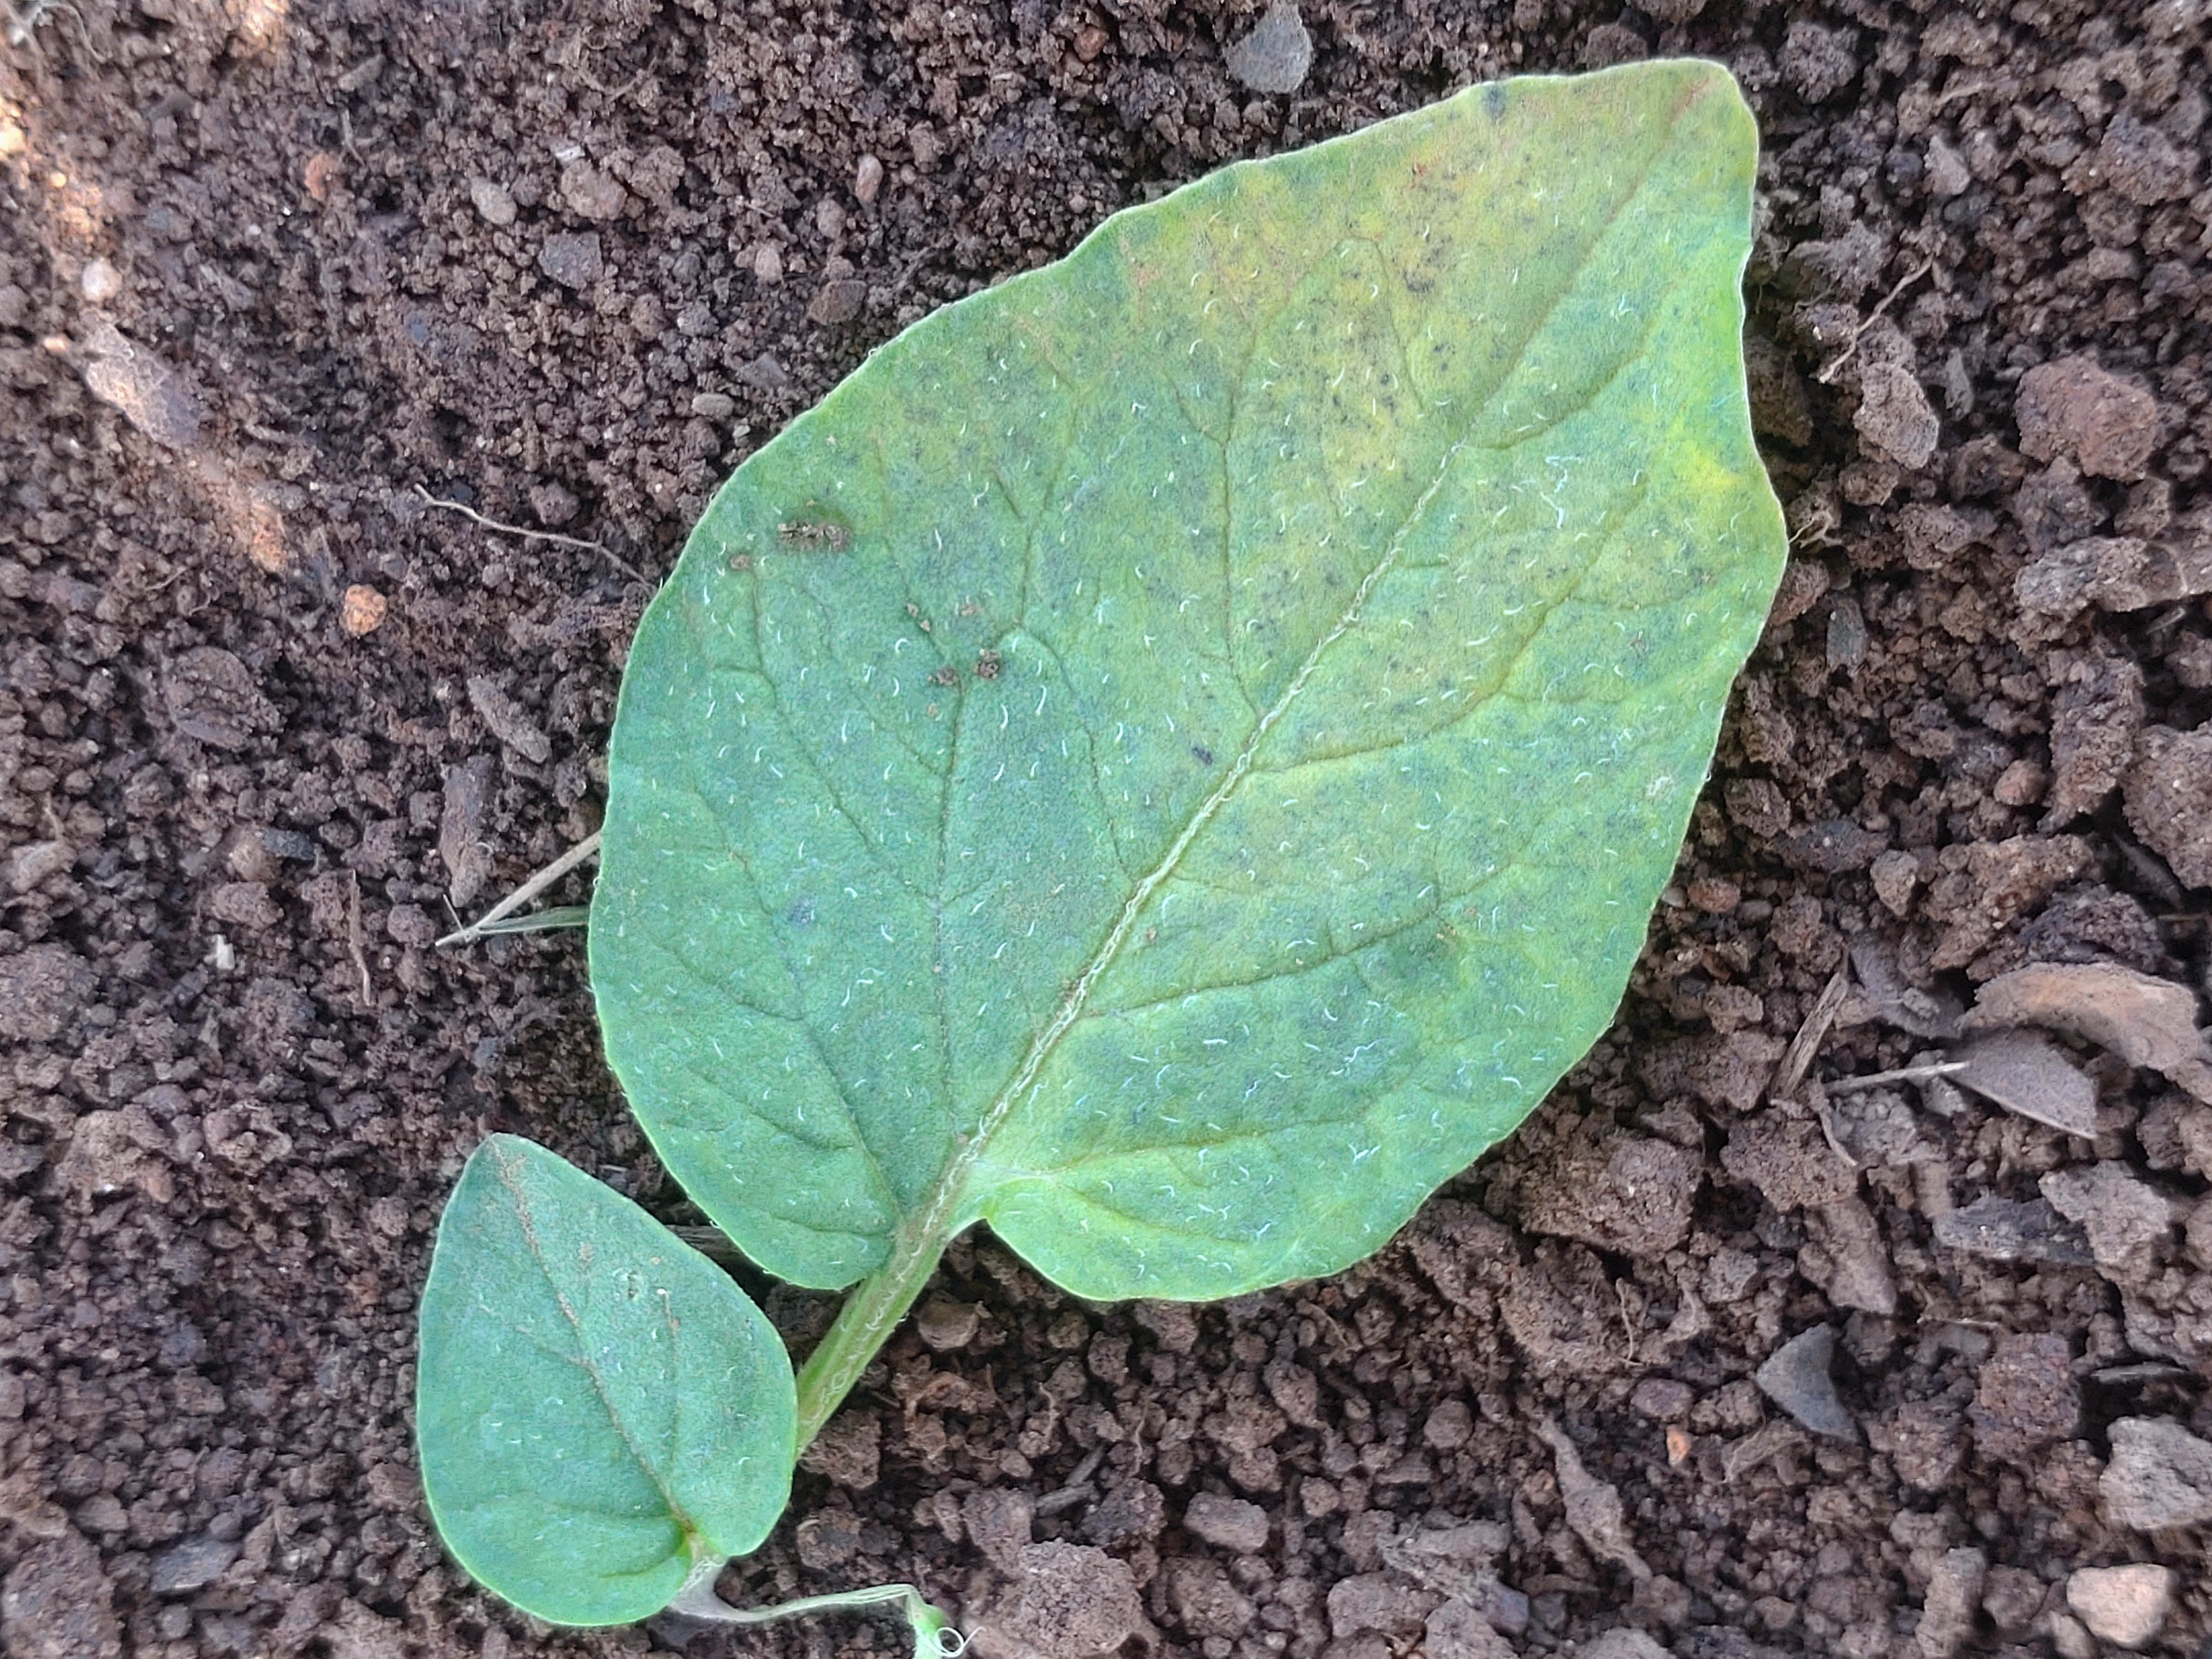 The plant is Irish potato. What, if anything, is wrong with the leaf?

late blight
